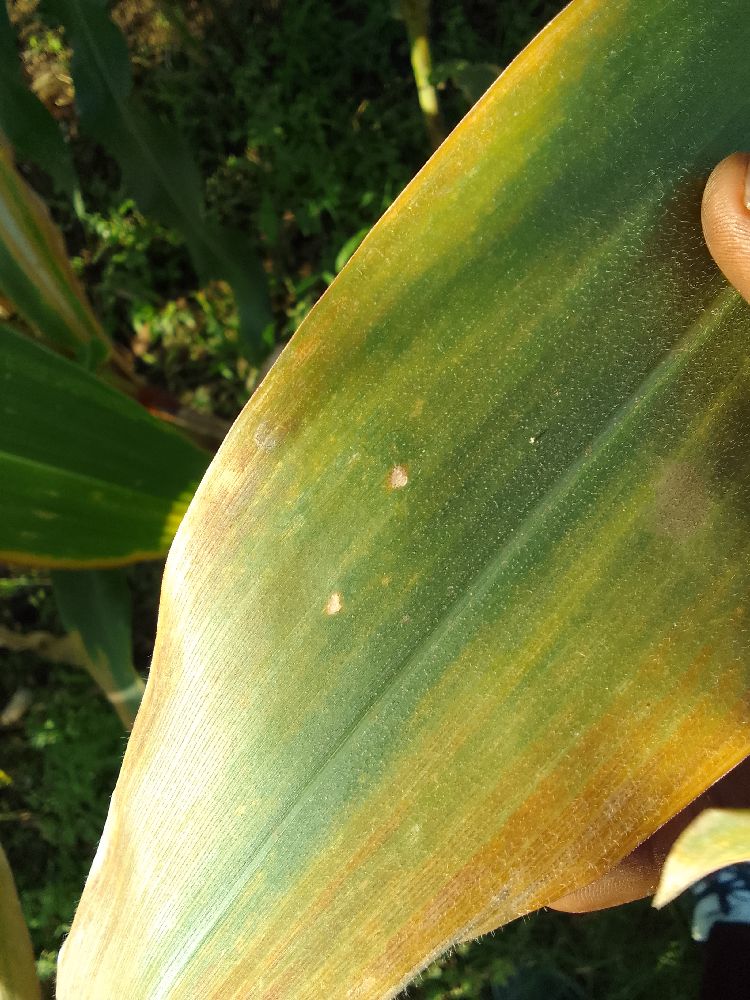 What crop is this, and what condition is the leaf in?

maize, maize lethal necrosis
